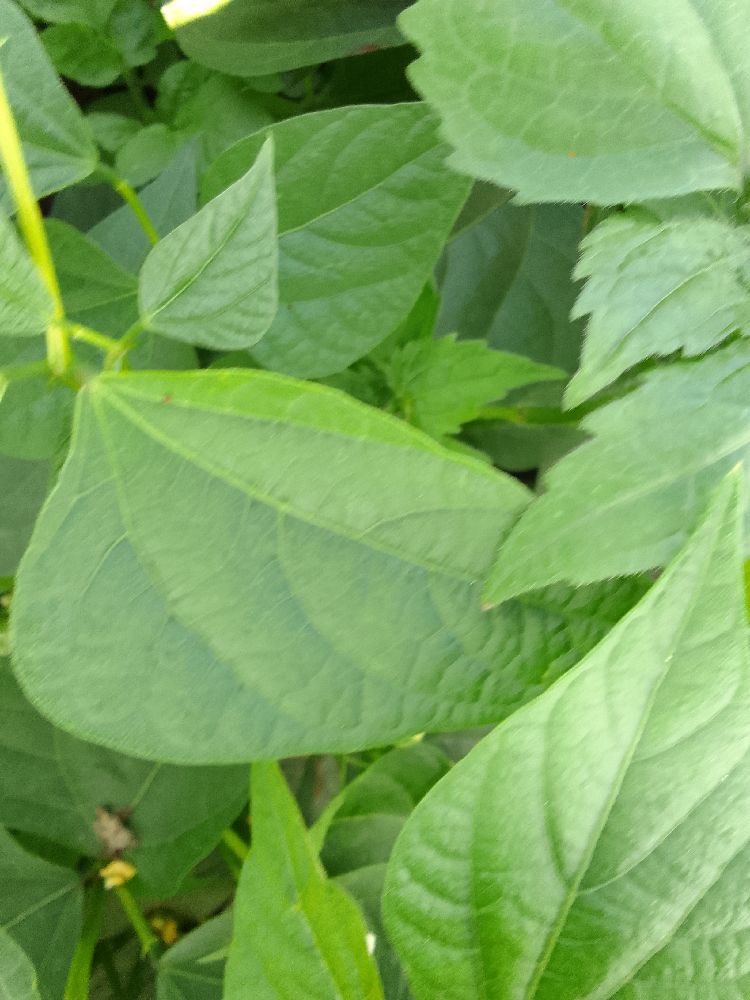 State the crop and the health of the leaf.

common bean, healthy
